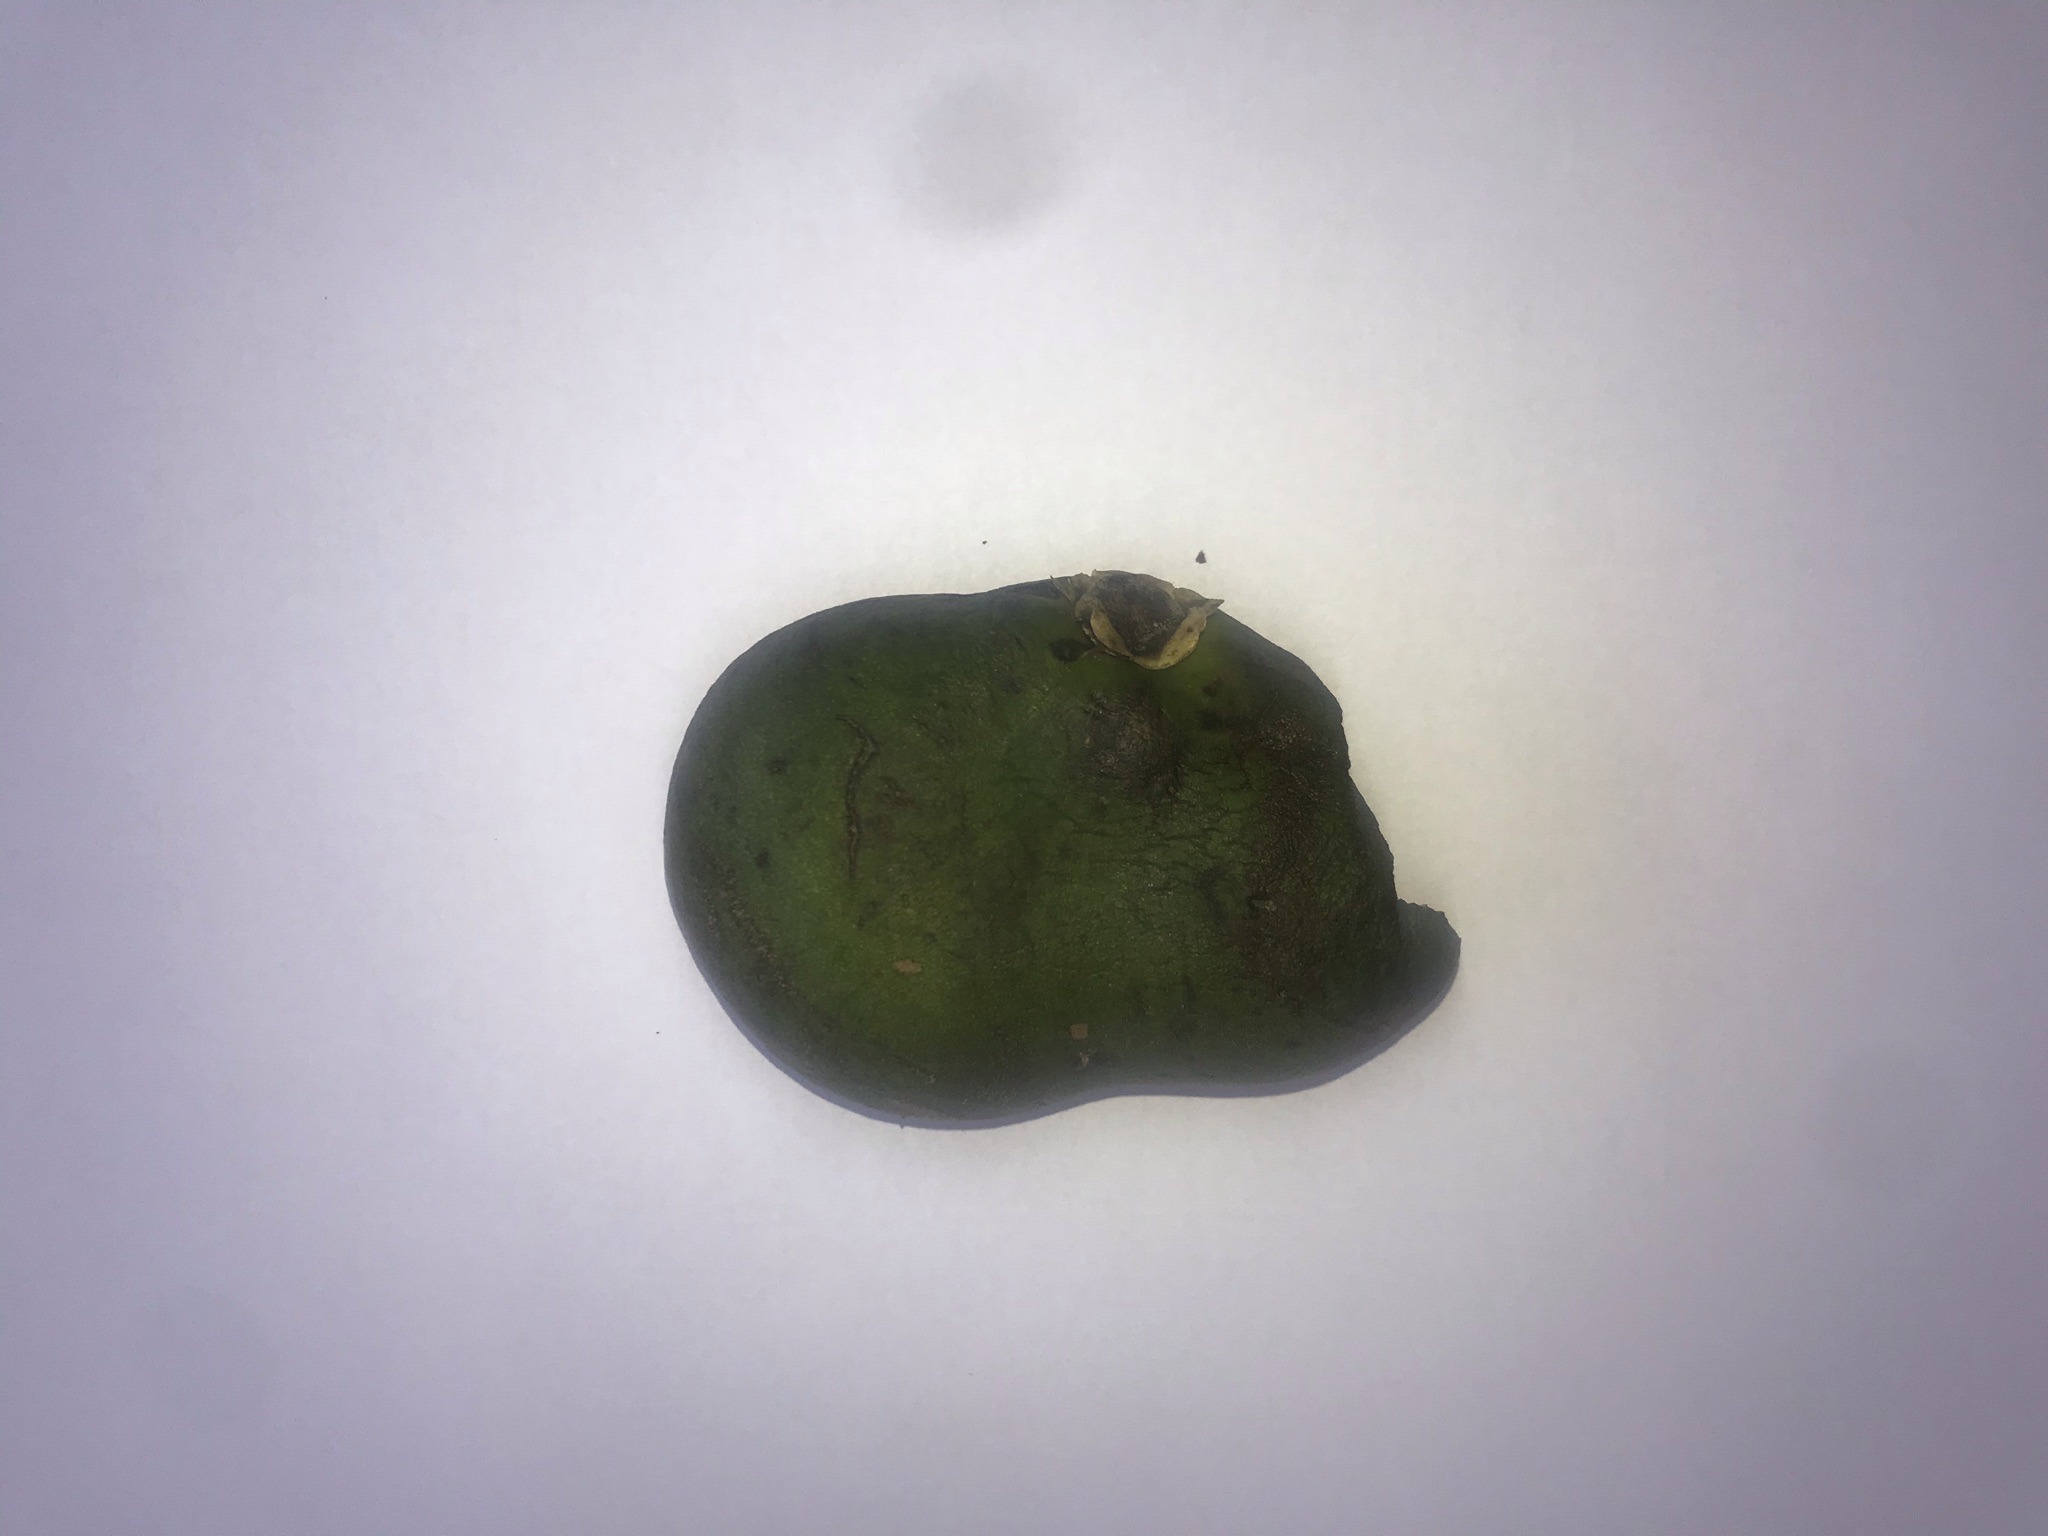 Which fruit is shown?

pequi
